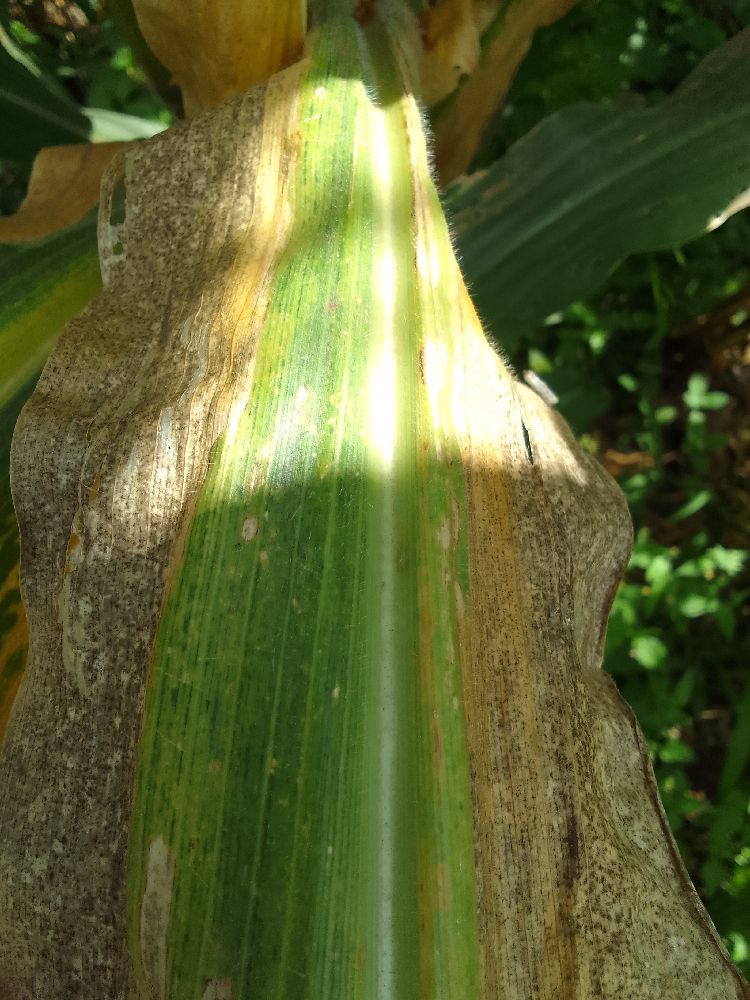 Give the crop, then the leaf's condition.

maize, maize lethal necrosis
